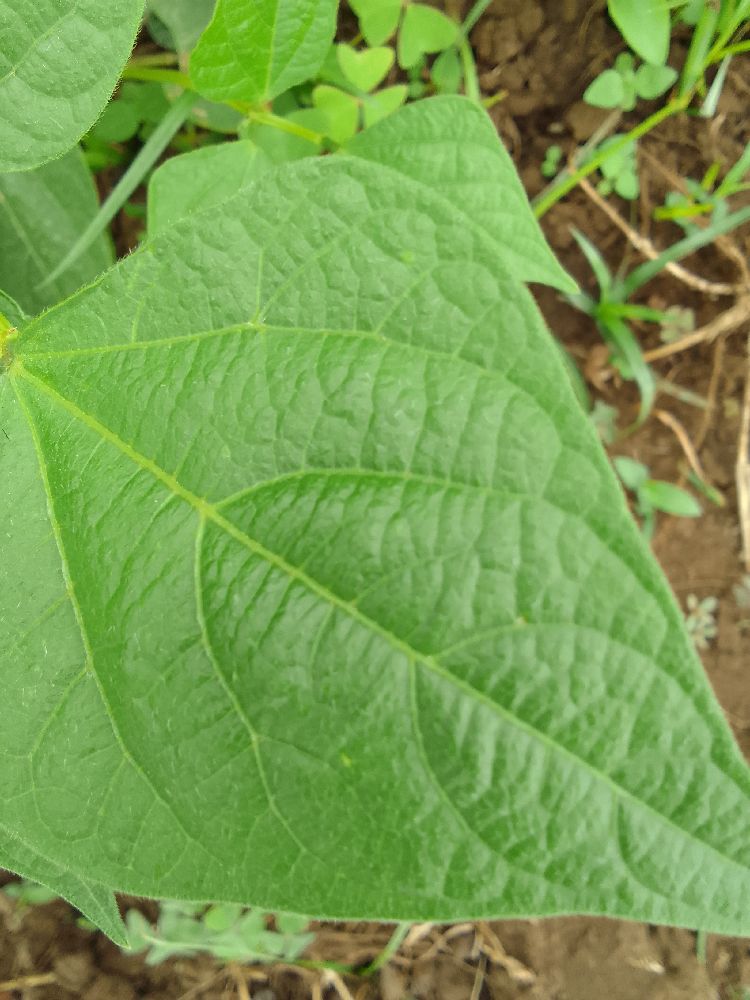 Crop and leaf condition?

common bean, healthy
